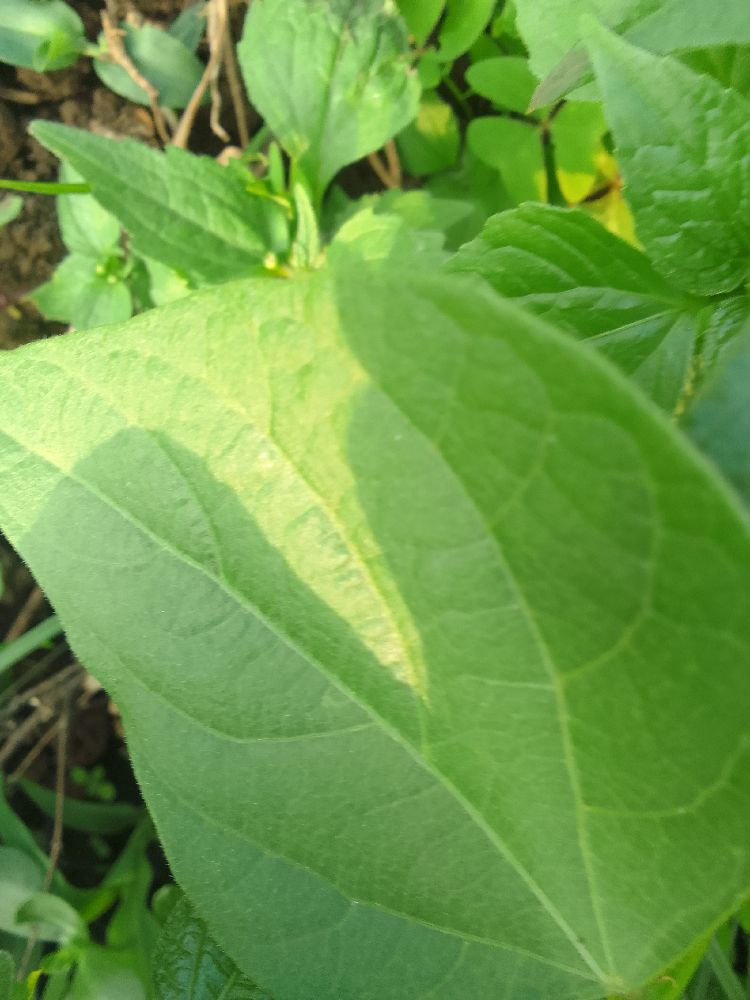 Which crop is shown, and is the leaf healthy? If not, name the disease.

common bean, healthy
